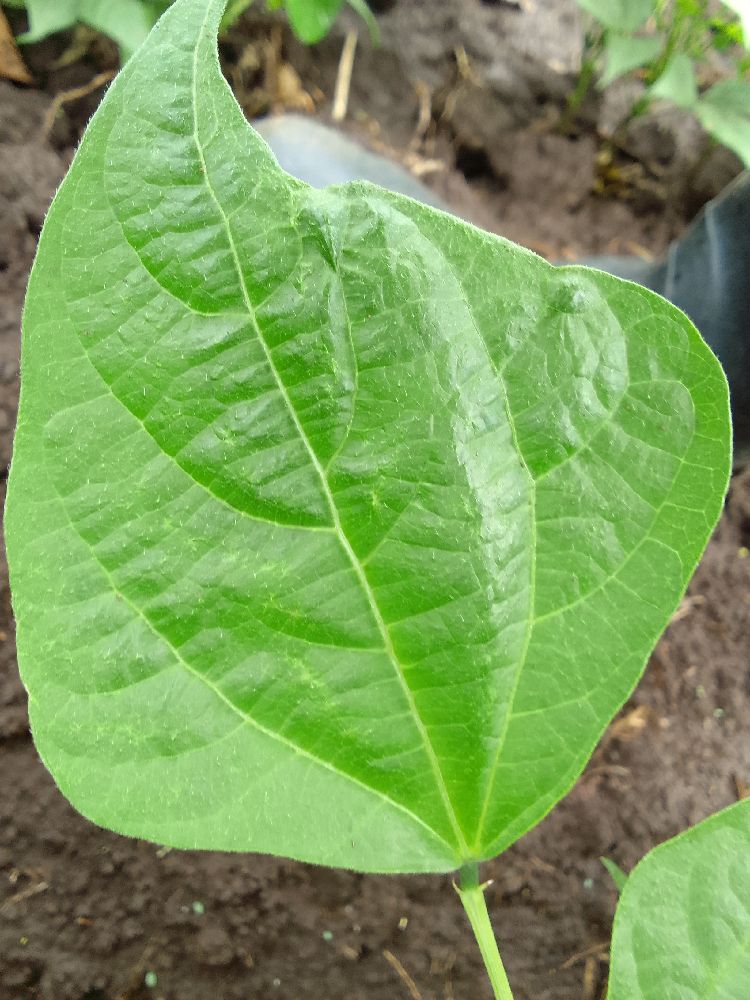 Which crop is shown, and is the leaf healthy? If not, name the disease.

common bean, healthy
